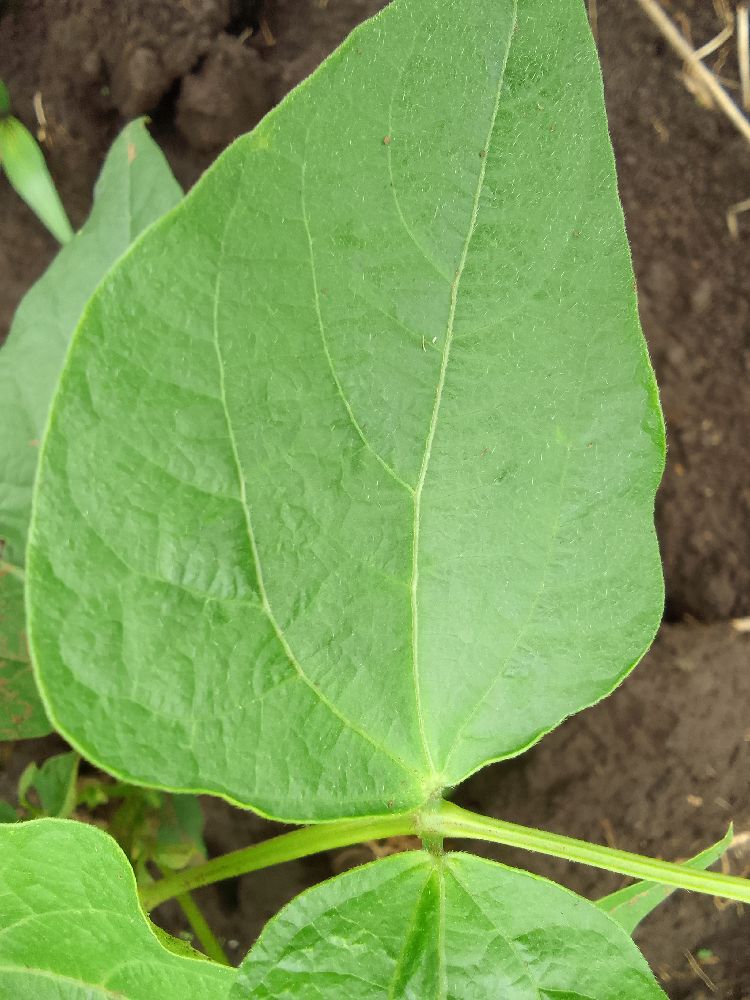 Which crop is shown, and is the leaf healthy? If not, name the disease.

common bean, healthy
